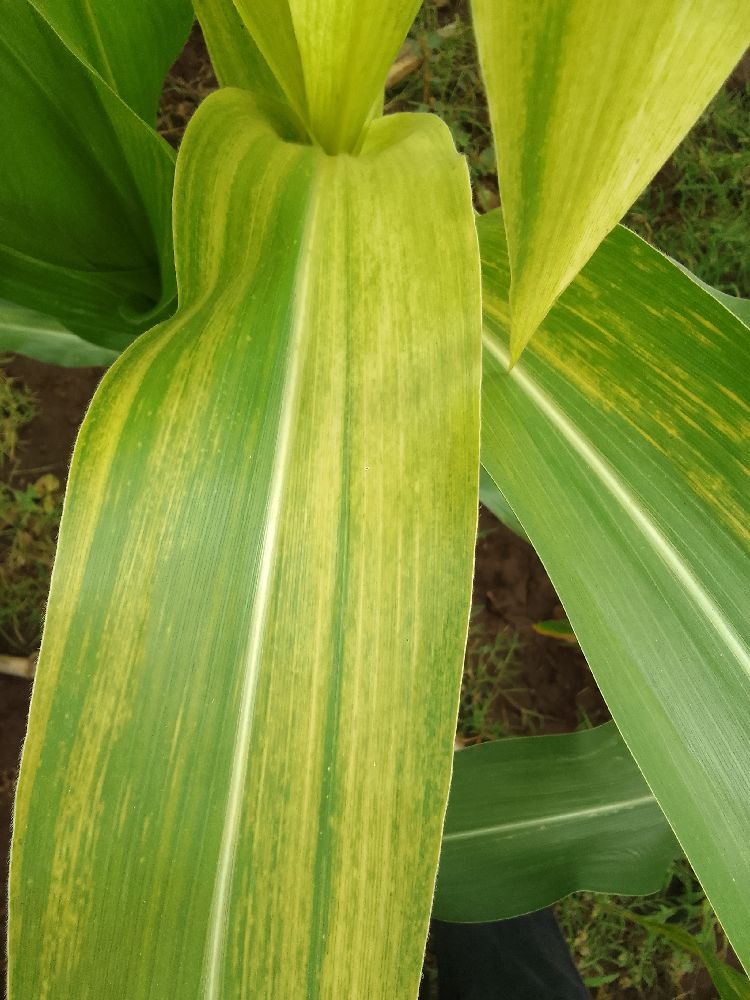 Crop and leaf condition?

maize, maize lethal necrosis
